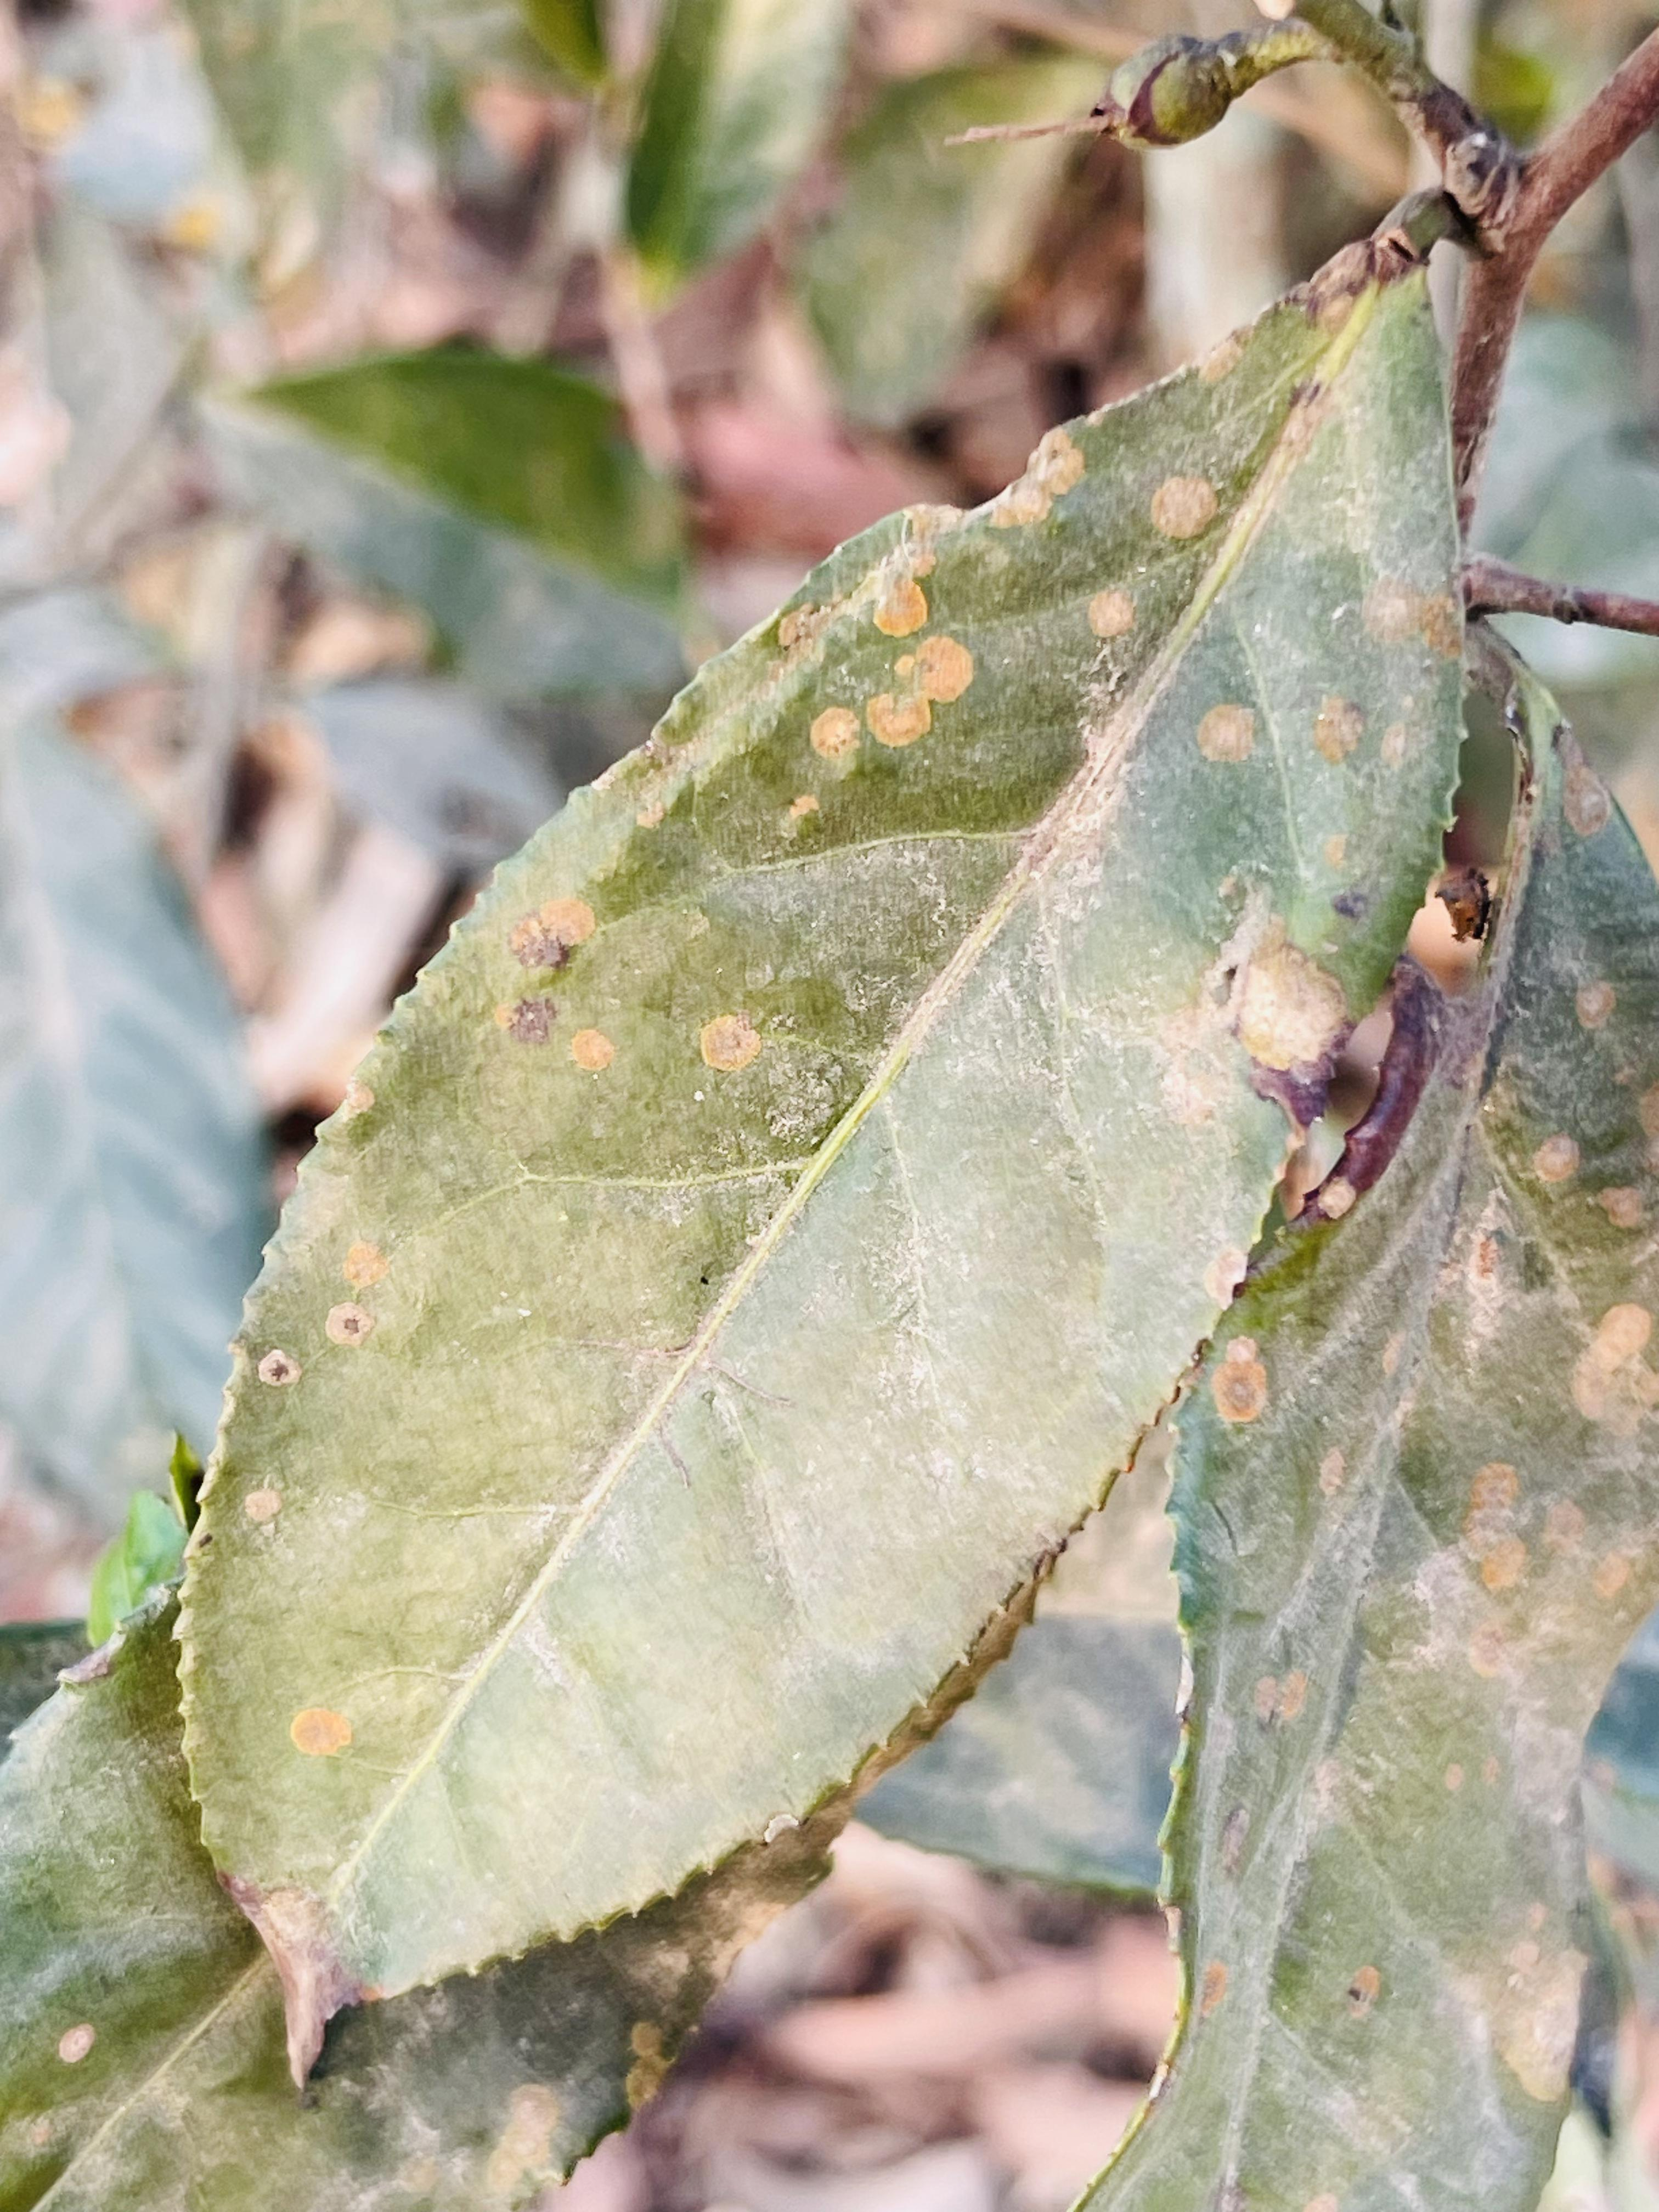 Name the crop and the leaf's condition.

tea, red rust
